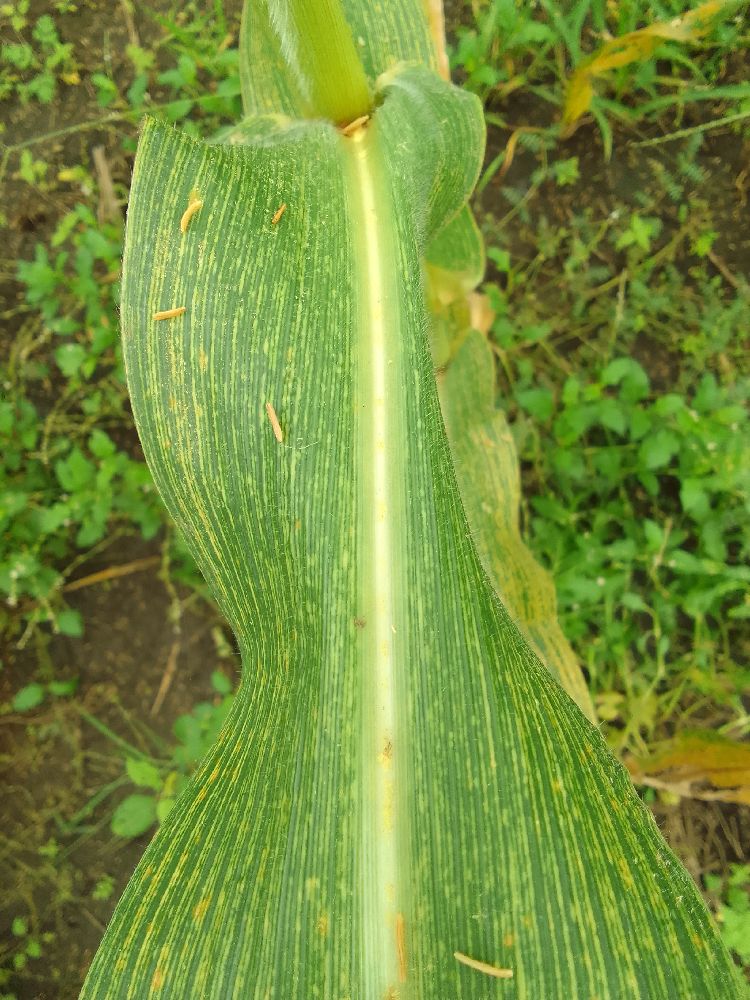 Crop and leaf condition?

maize, maize streak virus
